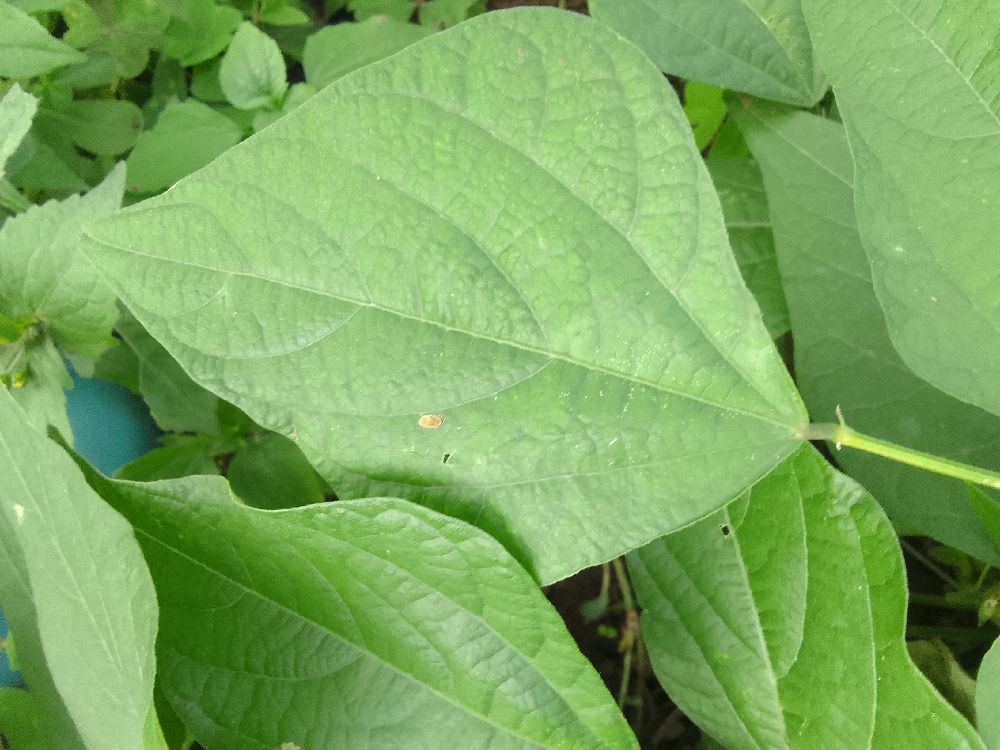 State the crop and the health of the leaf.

common bean, healthy
